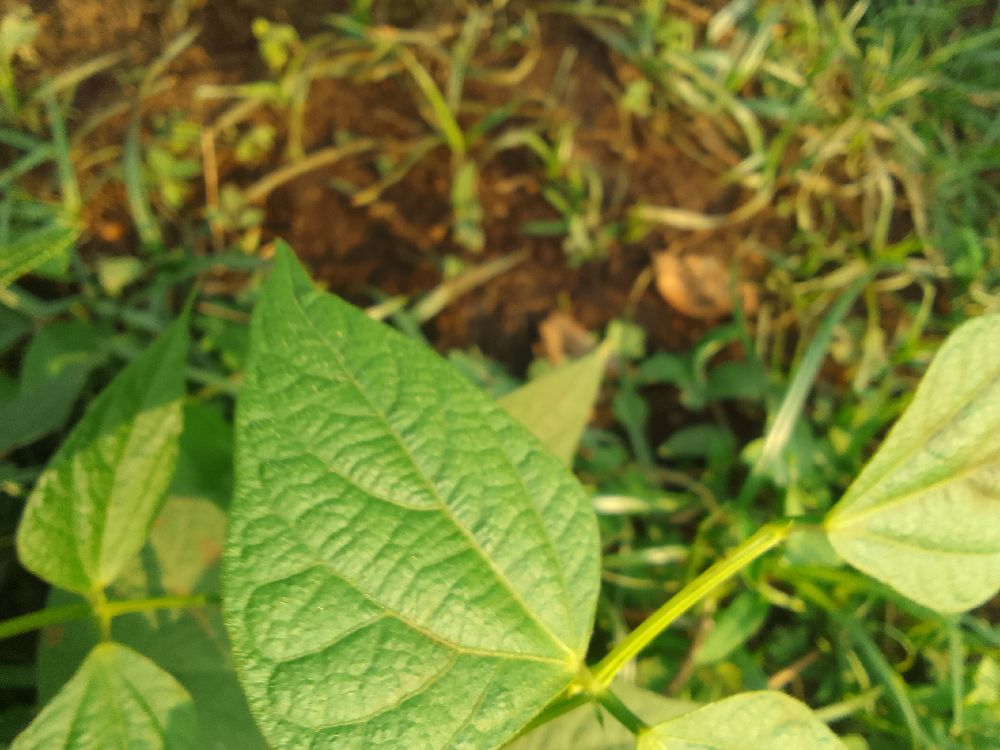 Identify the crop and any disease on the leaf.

common bean, healthy
